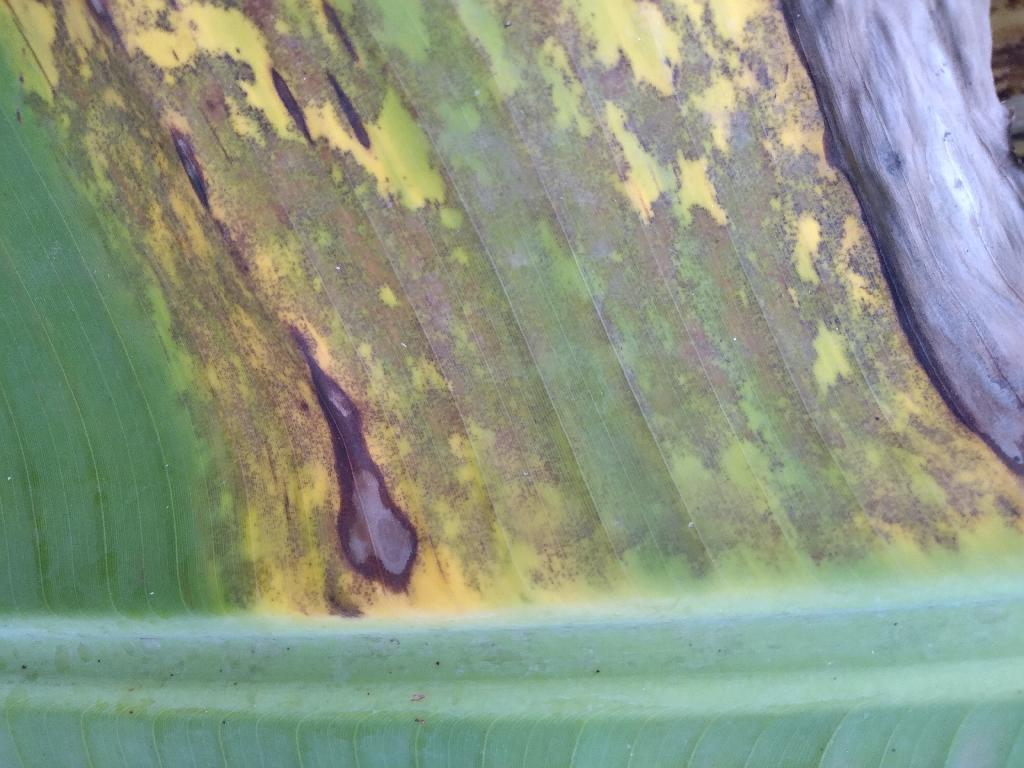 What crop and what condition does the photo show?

banana, black sigatoka
